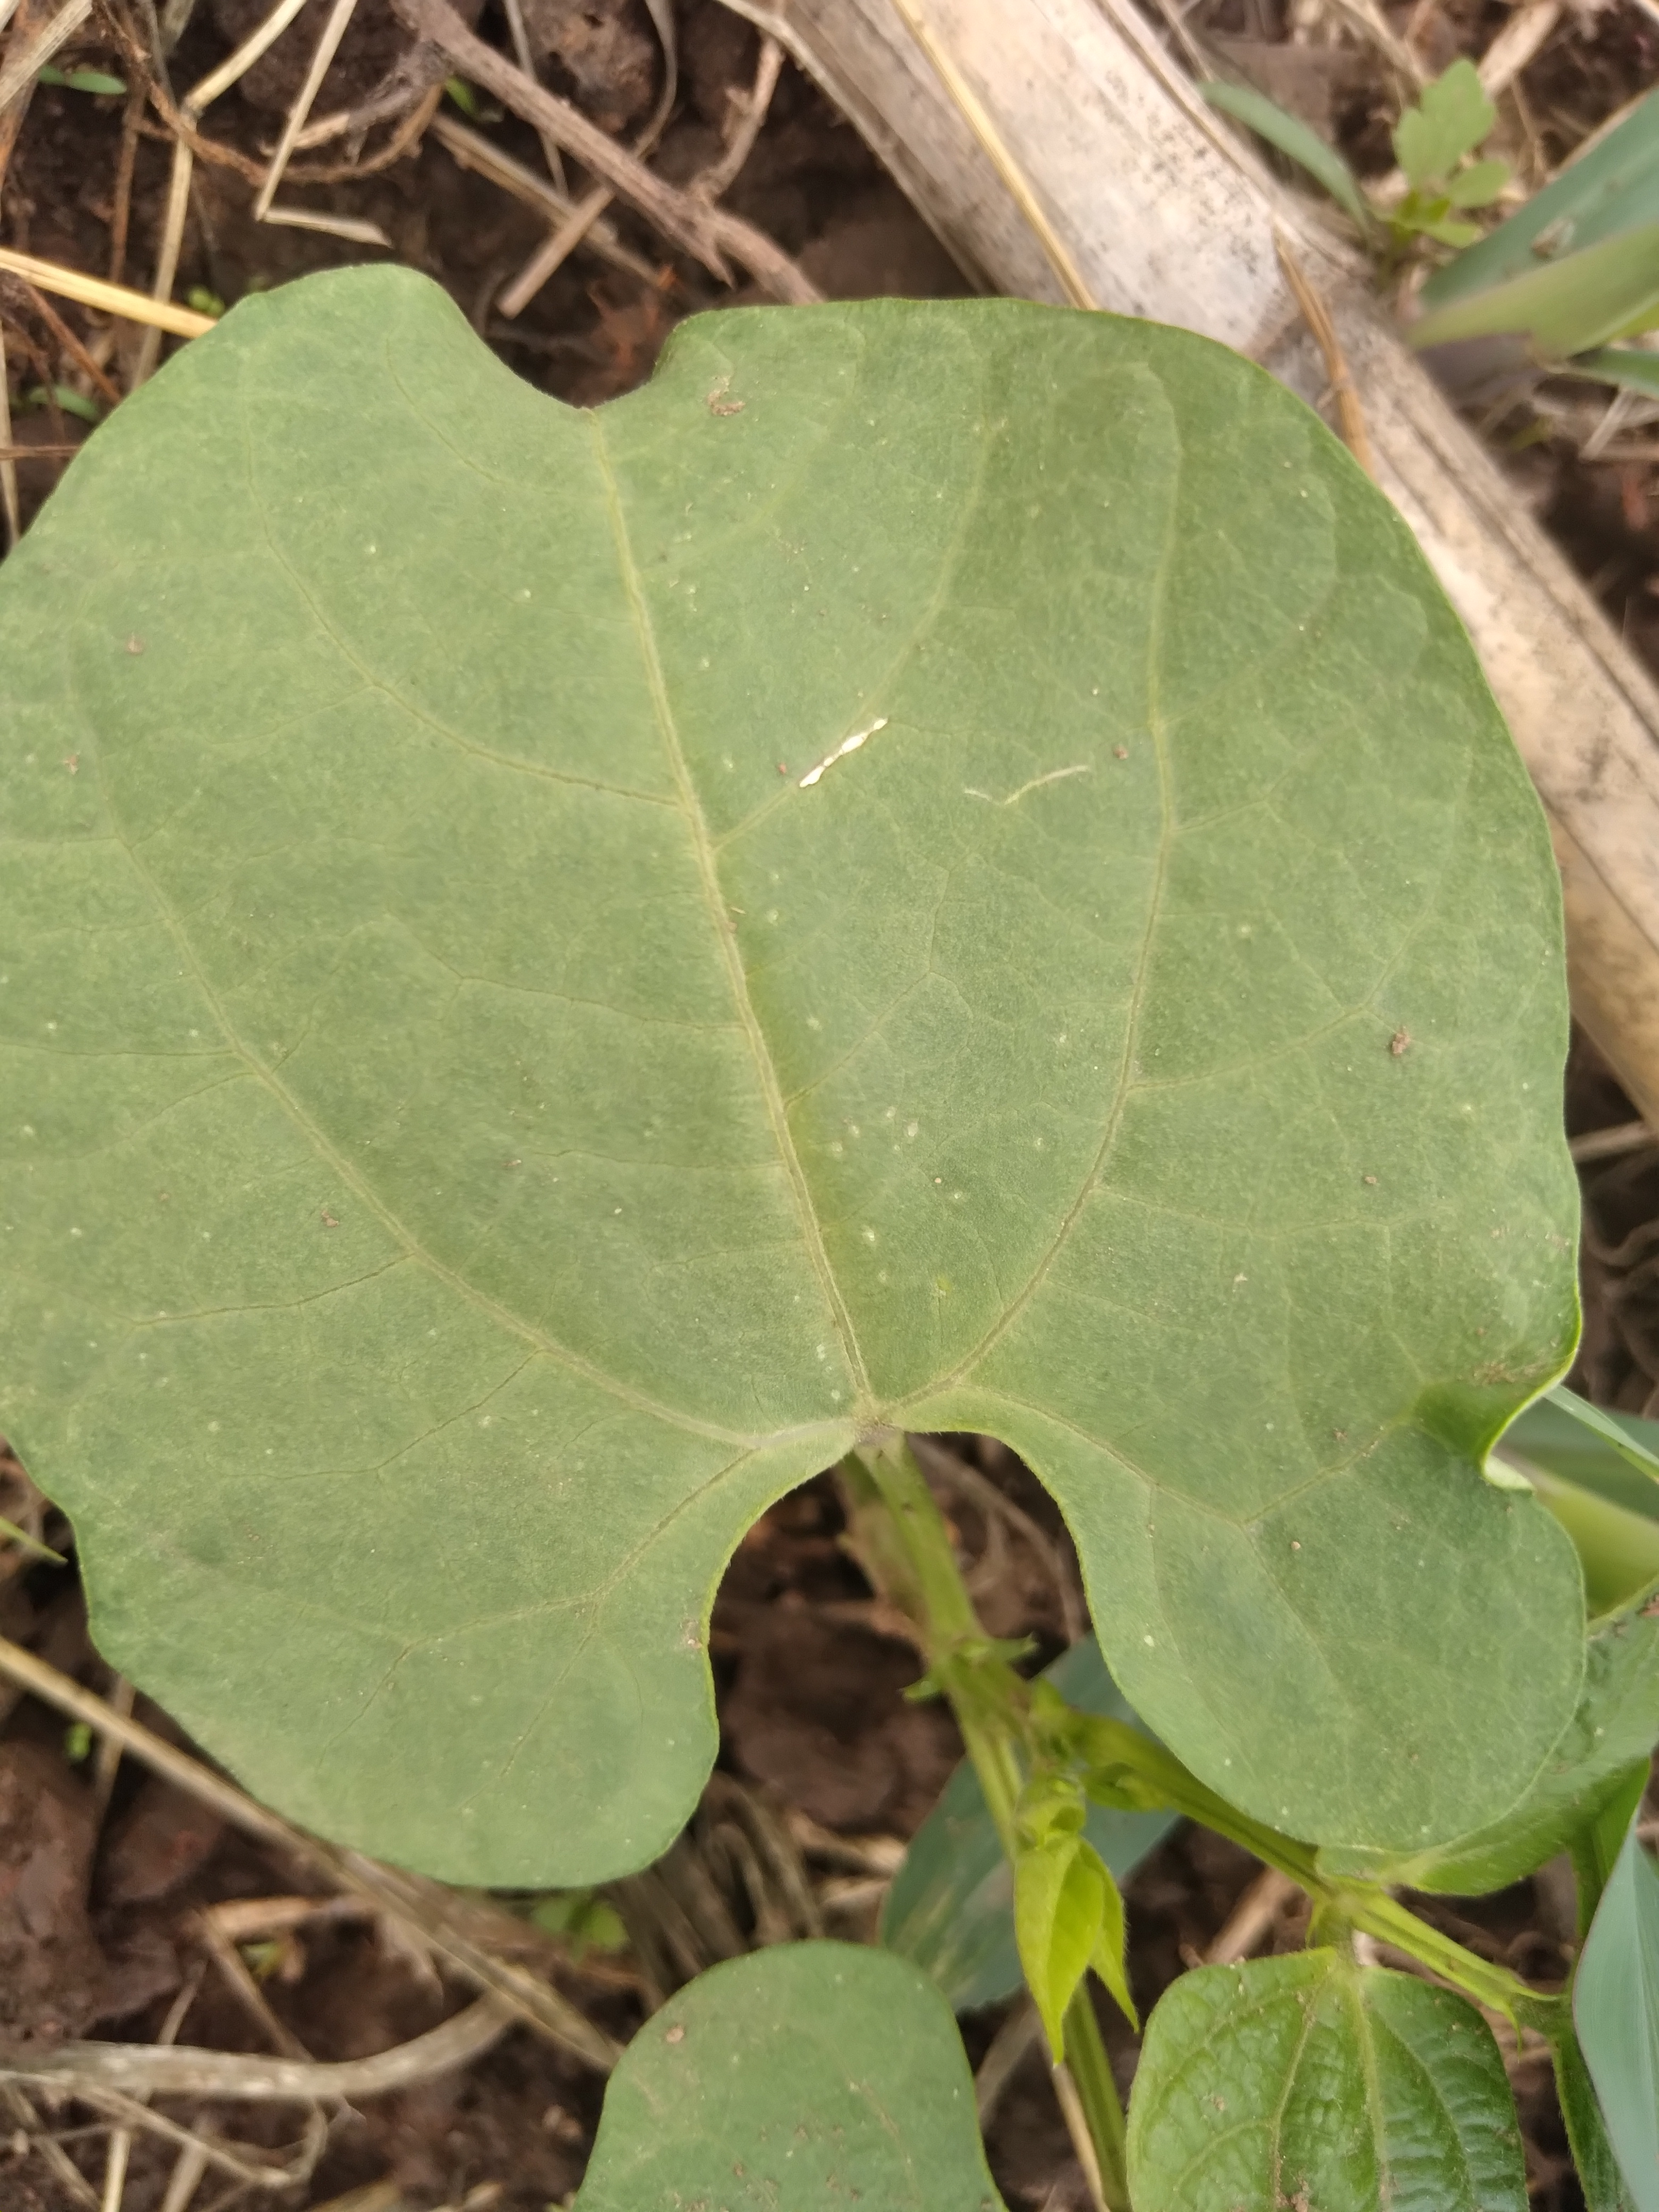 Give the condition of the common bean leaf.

healthy
